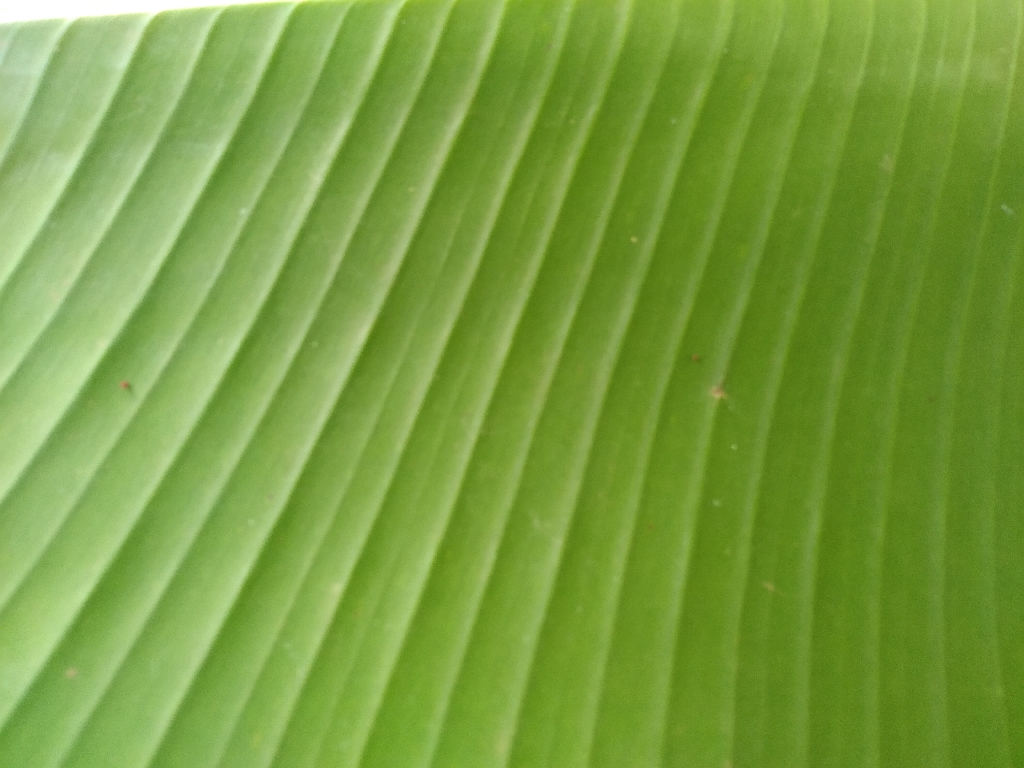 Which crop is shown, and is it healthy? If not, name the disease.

banana, healthy
